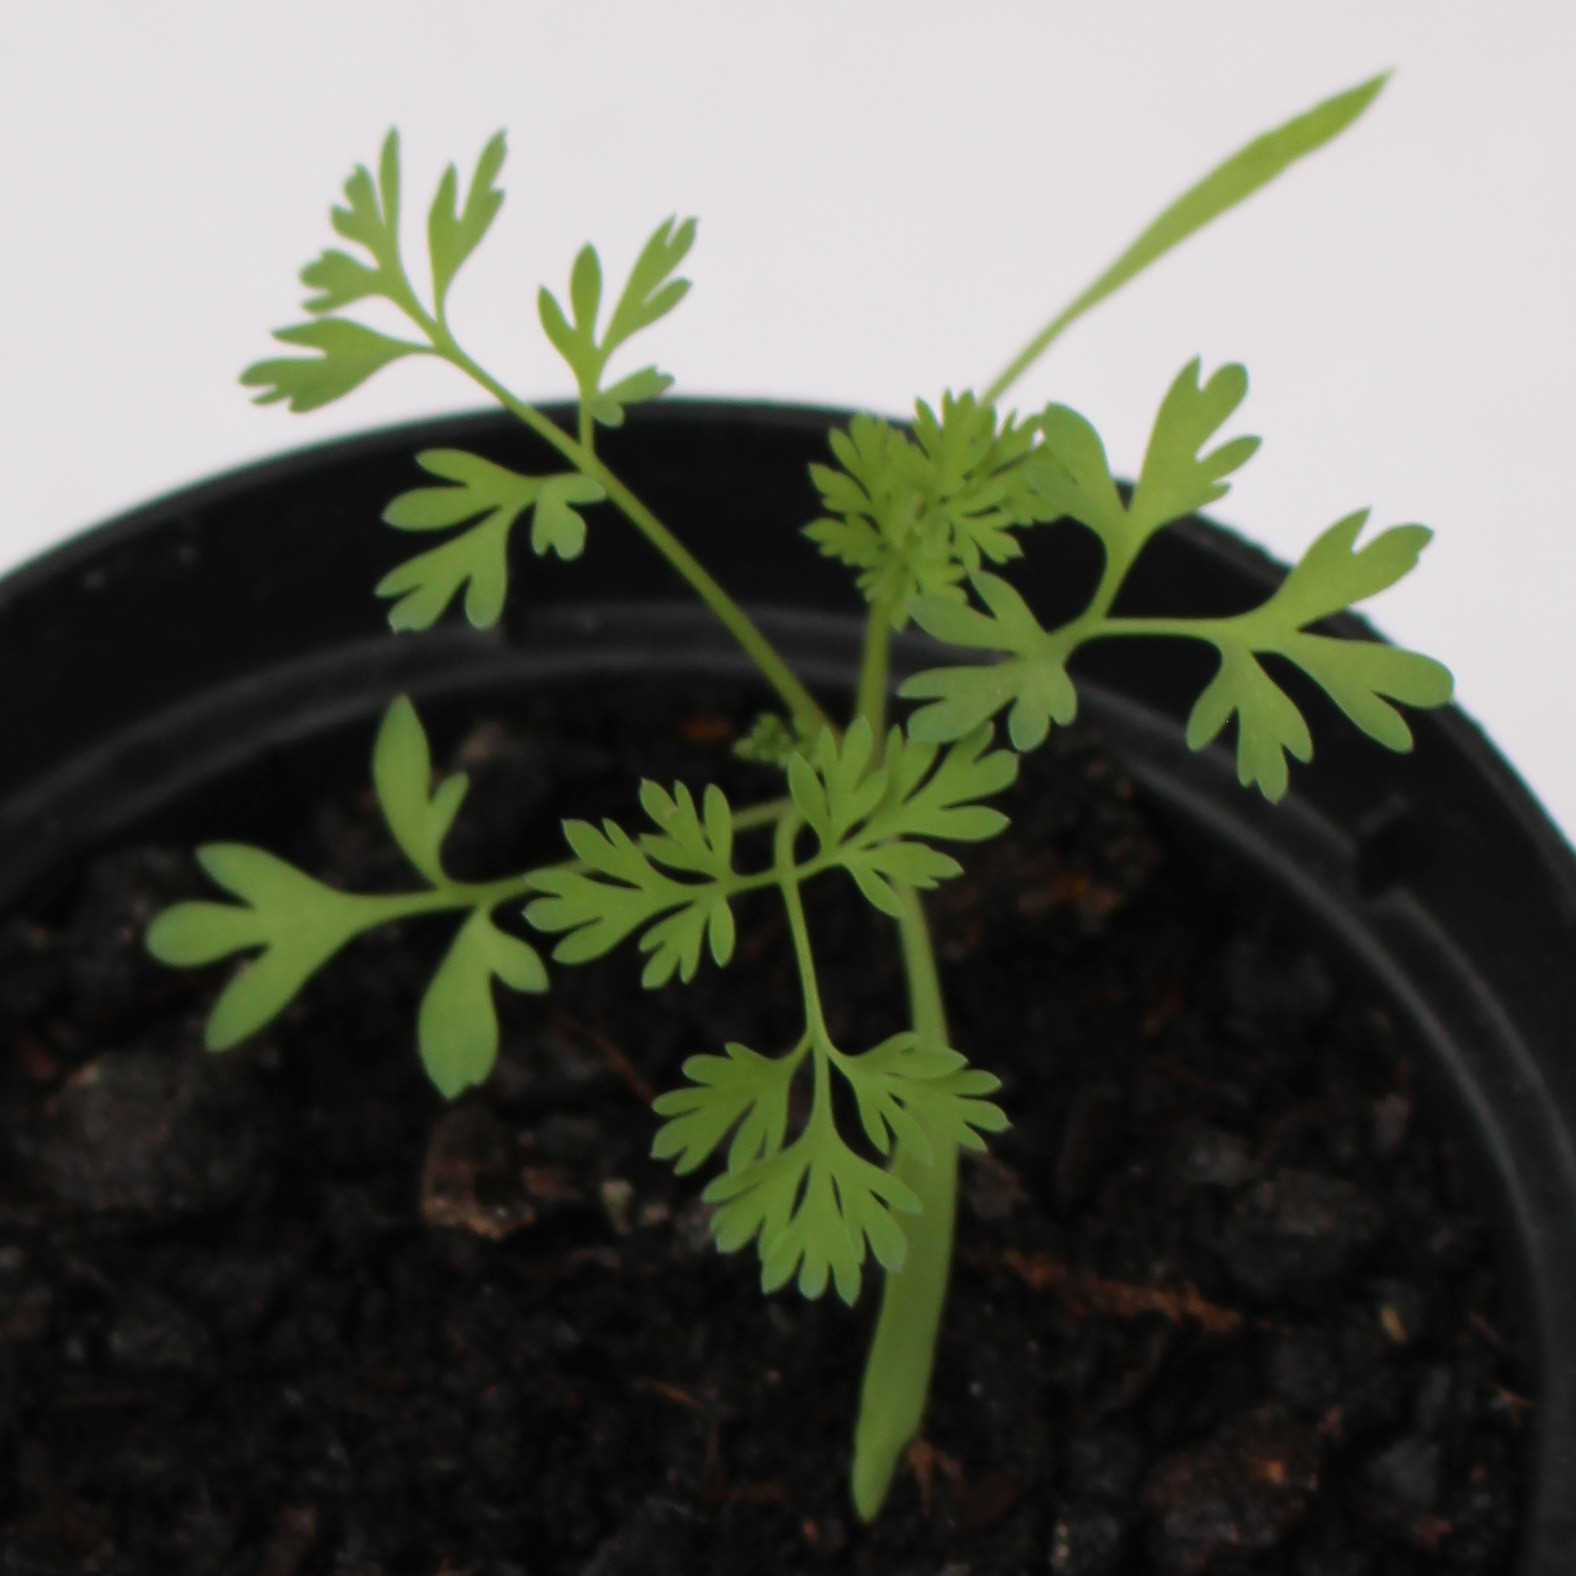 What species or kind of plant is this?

Fumaria officinalis
